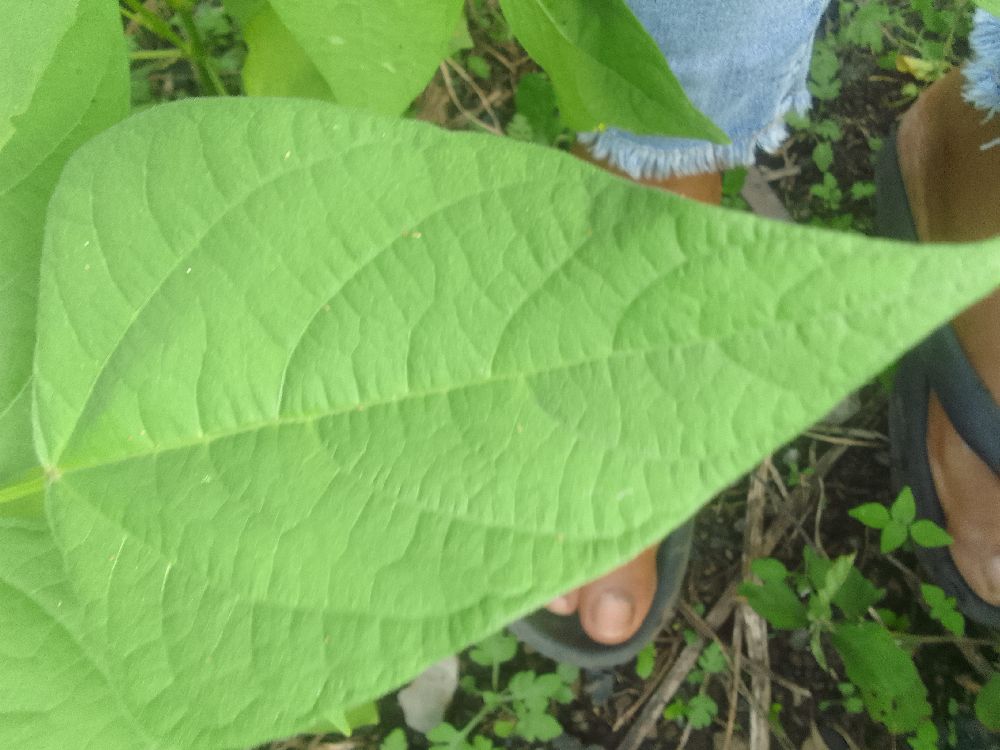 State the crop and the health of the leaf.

common bean, healthy
